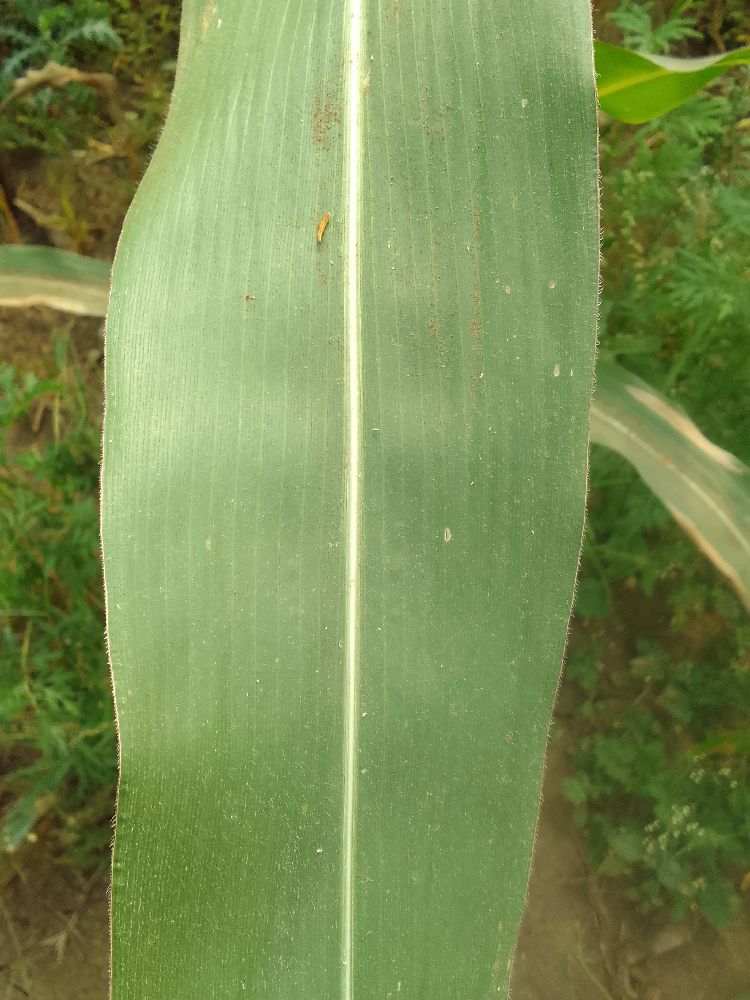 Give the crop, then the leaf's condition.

maize, healthy
